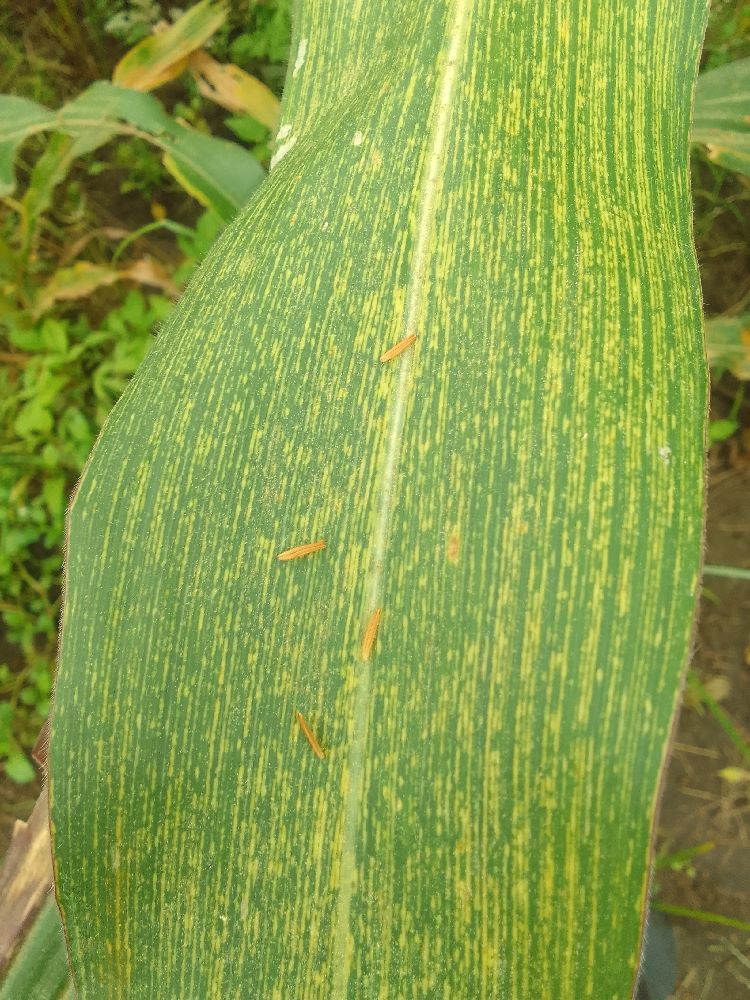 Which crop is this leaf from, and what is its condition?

maize, maize streak virus
